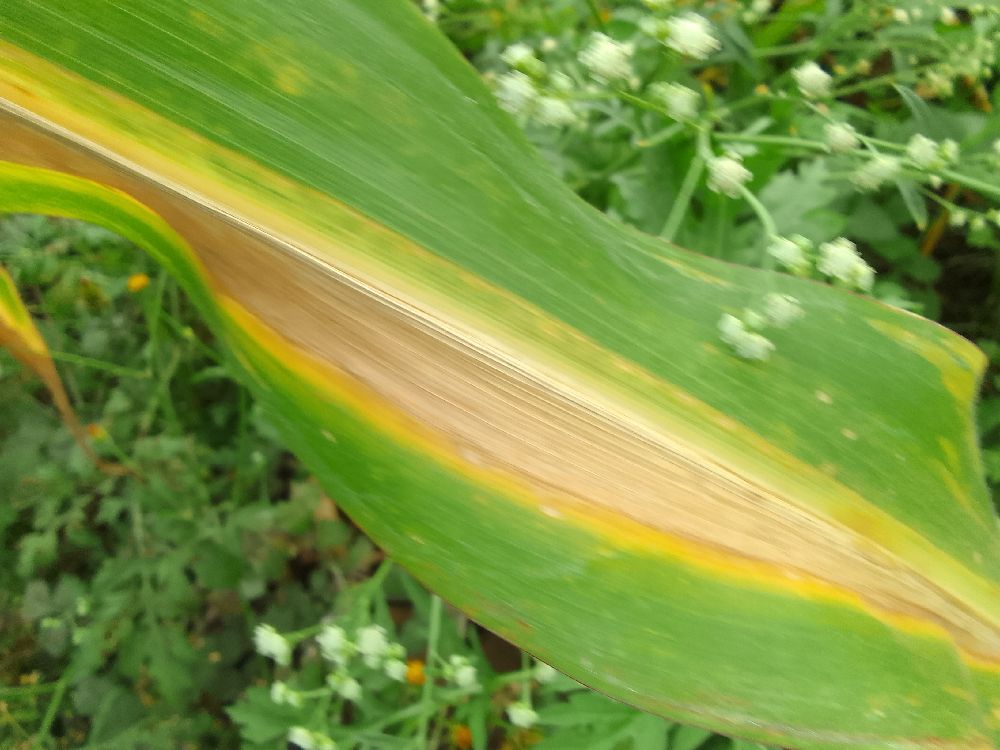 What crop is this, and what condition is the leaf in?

maize, maize lethal necrosis
